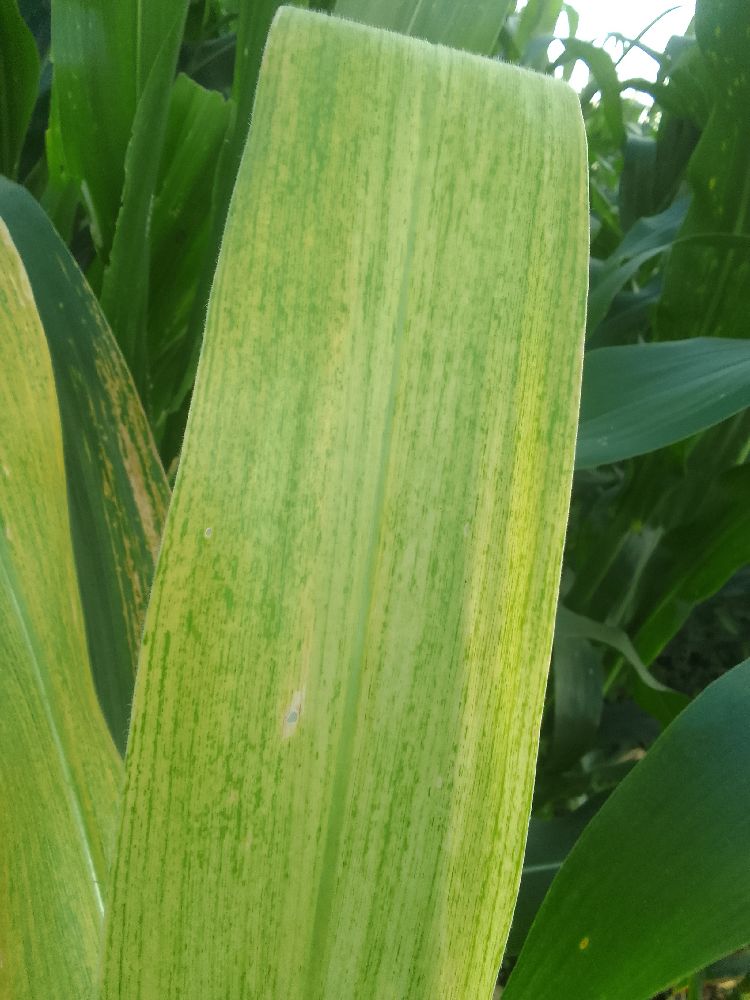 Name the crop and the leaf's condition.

maize, maize lethal necrosis
